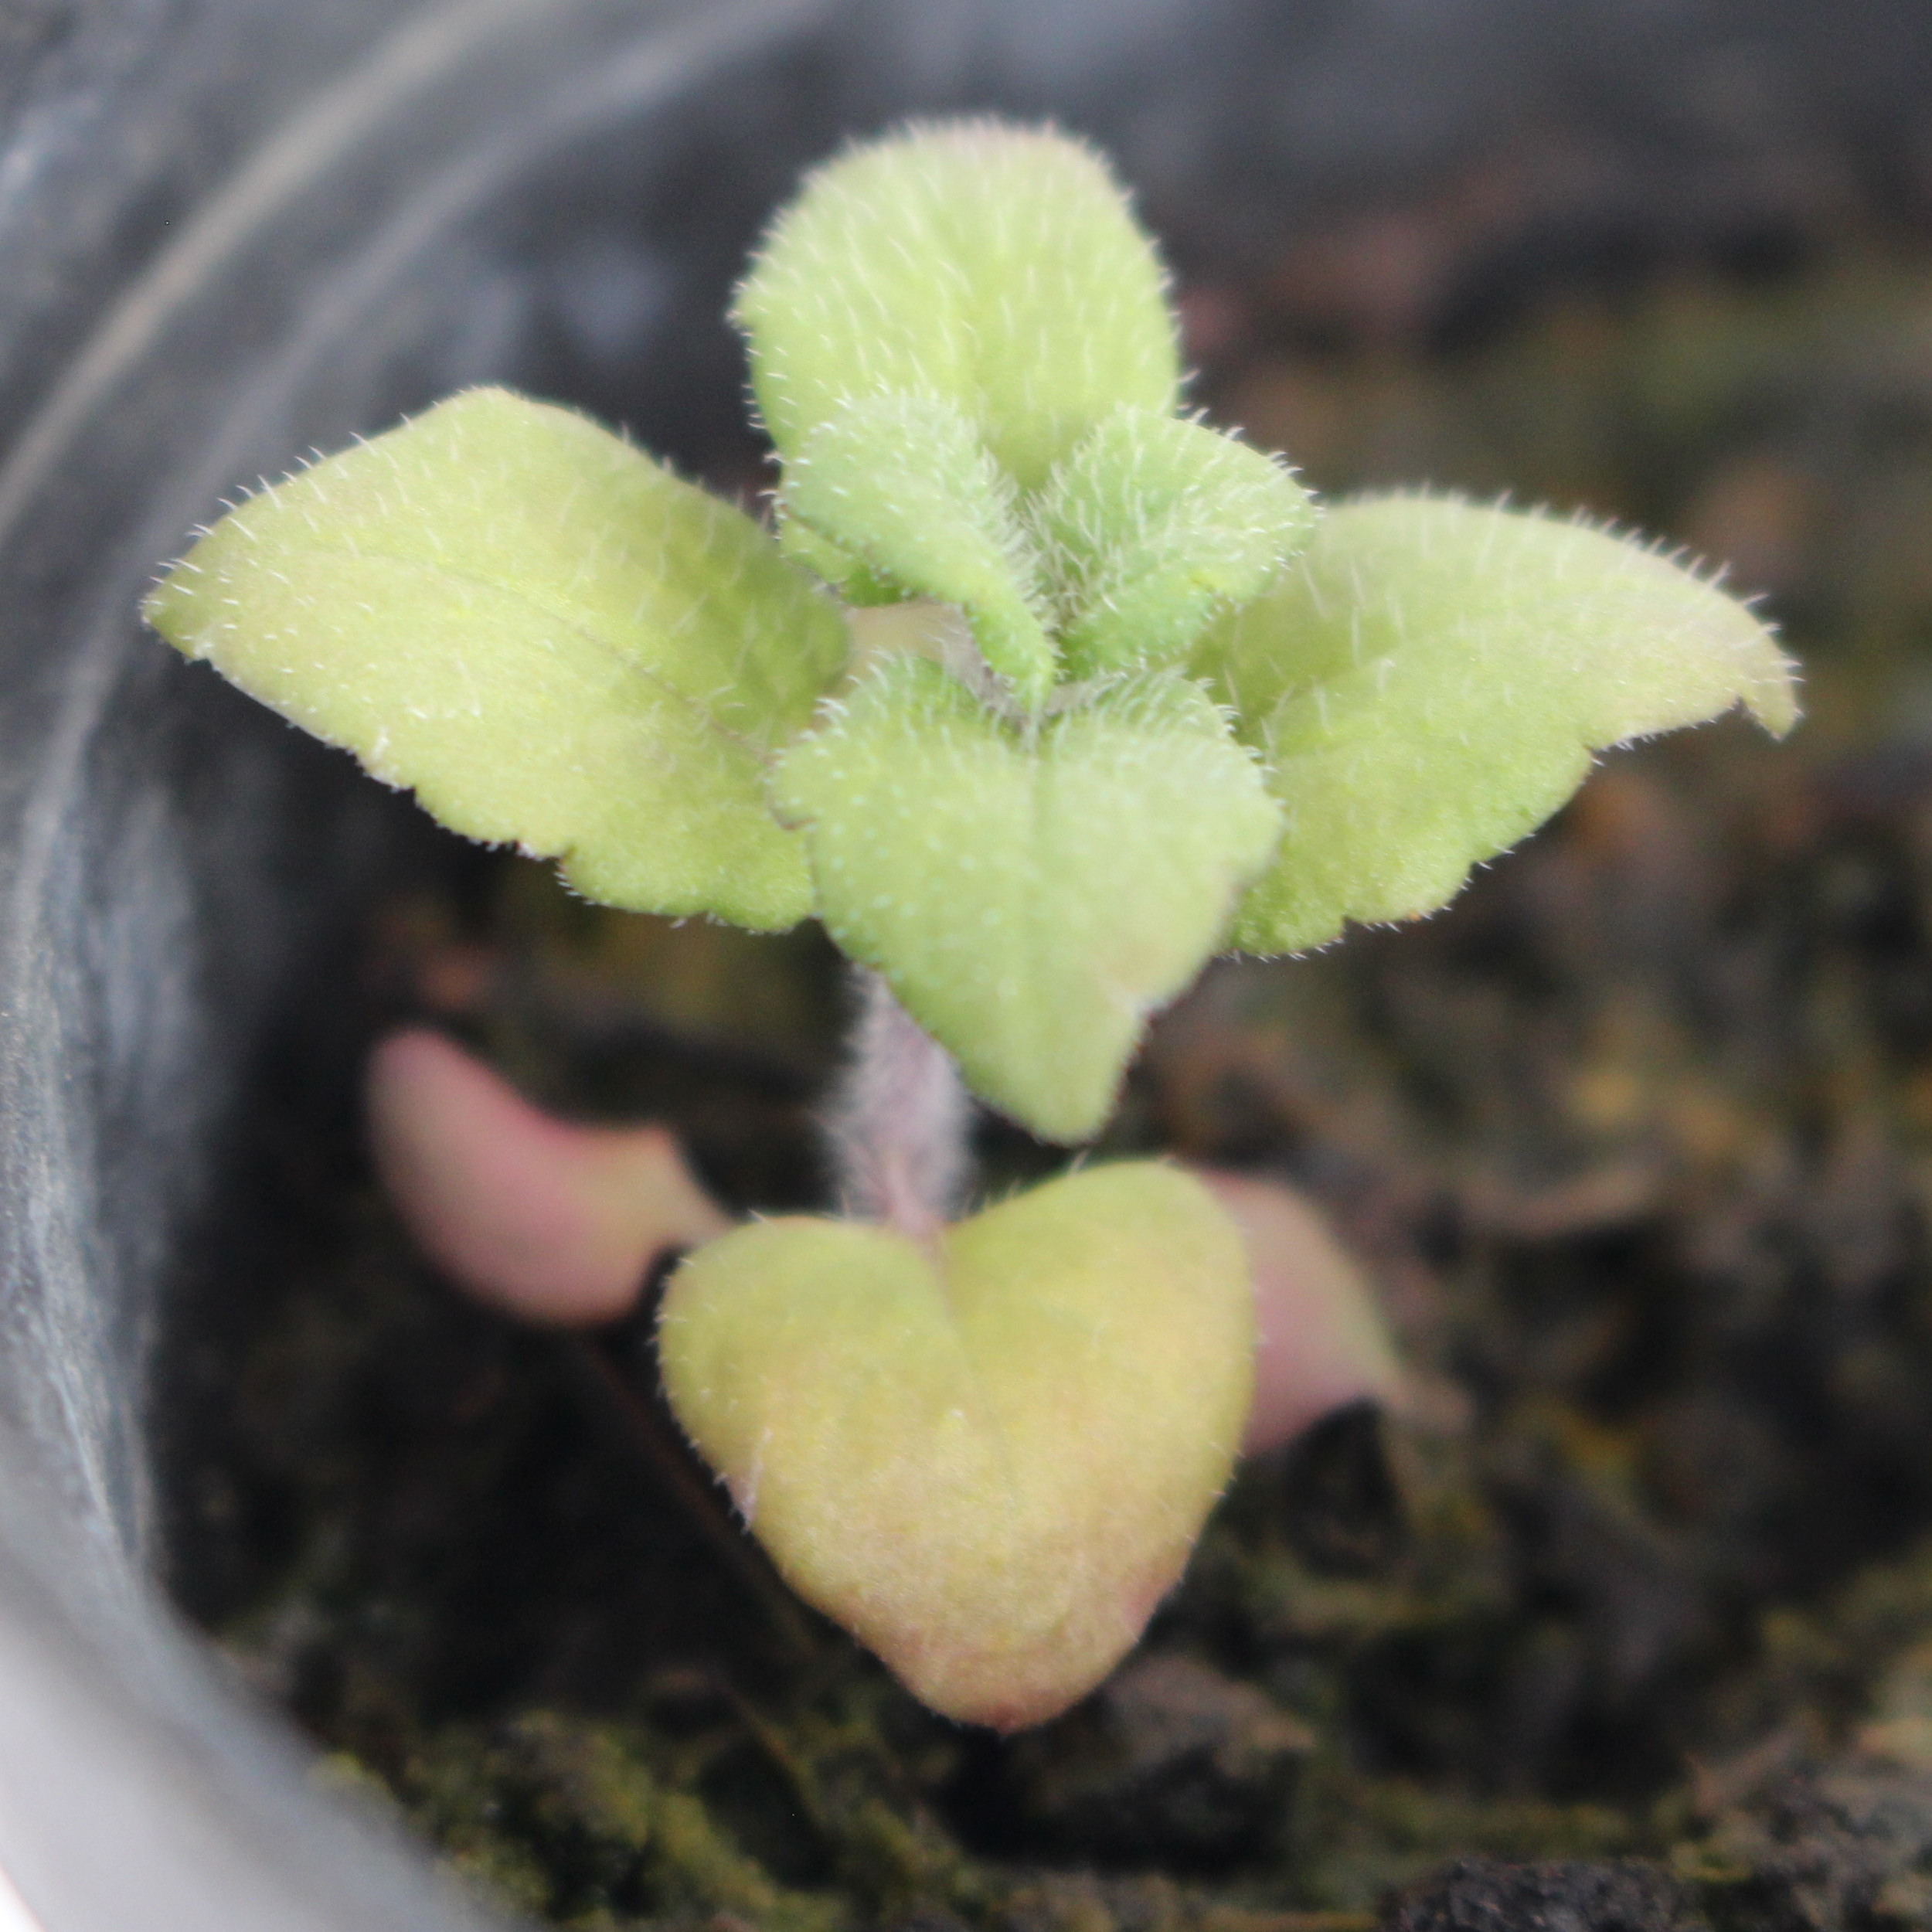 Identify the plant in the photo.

Veronica persica
